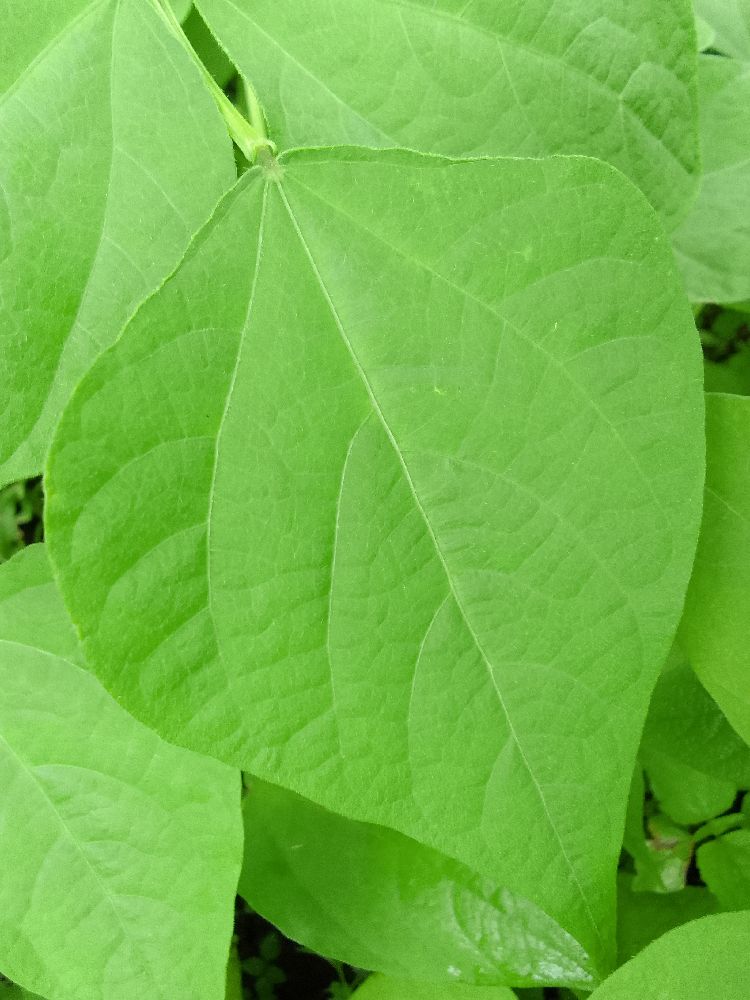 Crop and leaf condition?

common bean, healthy
